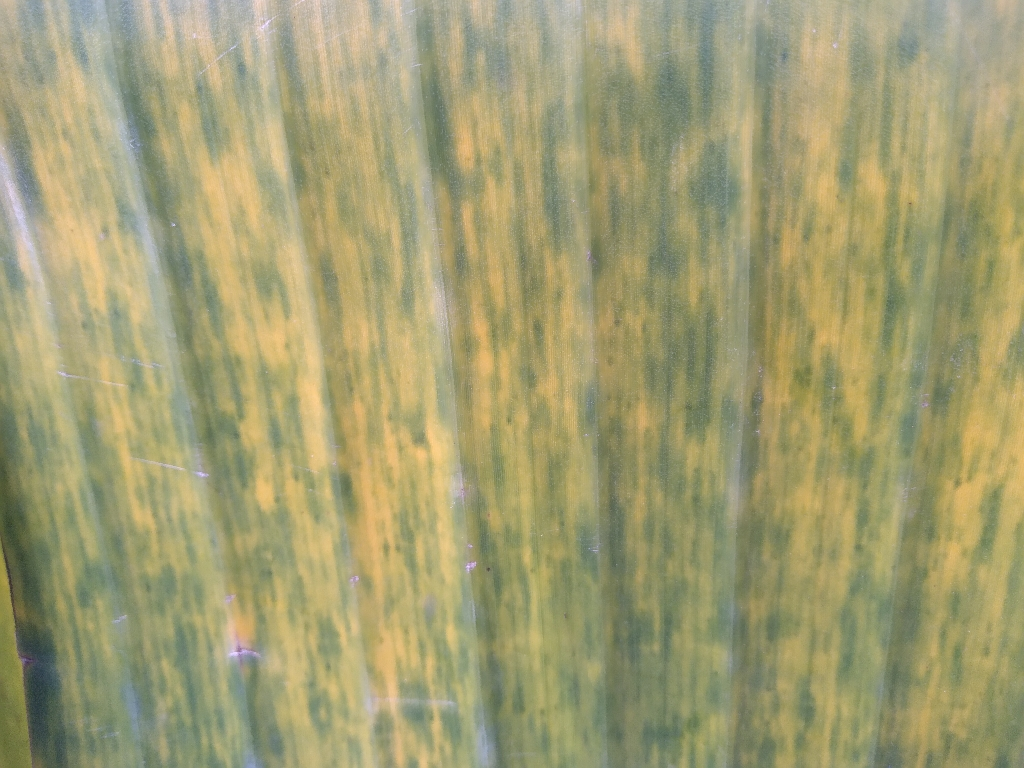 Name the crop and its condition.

banana, fusarium wilt race 1
